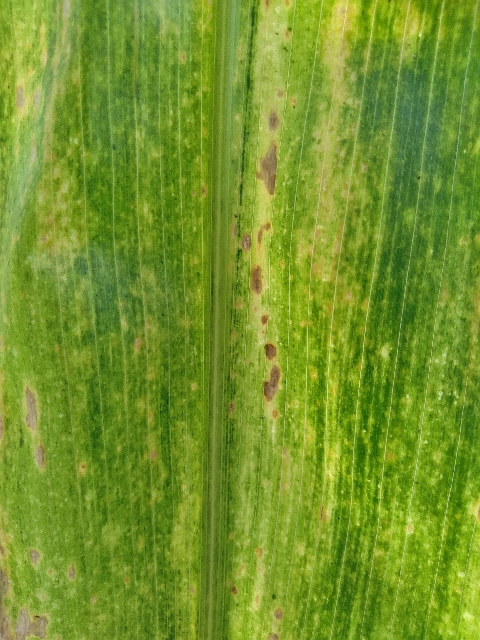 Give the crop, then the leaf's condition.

maize, maize lethal necrosis
